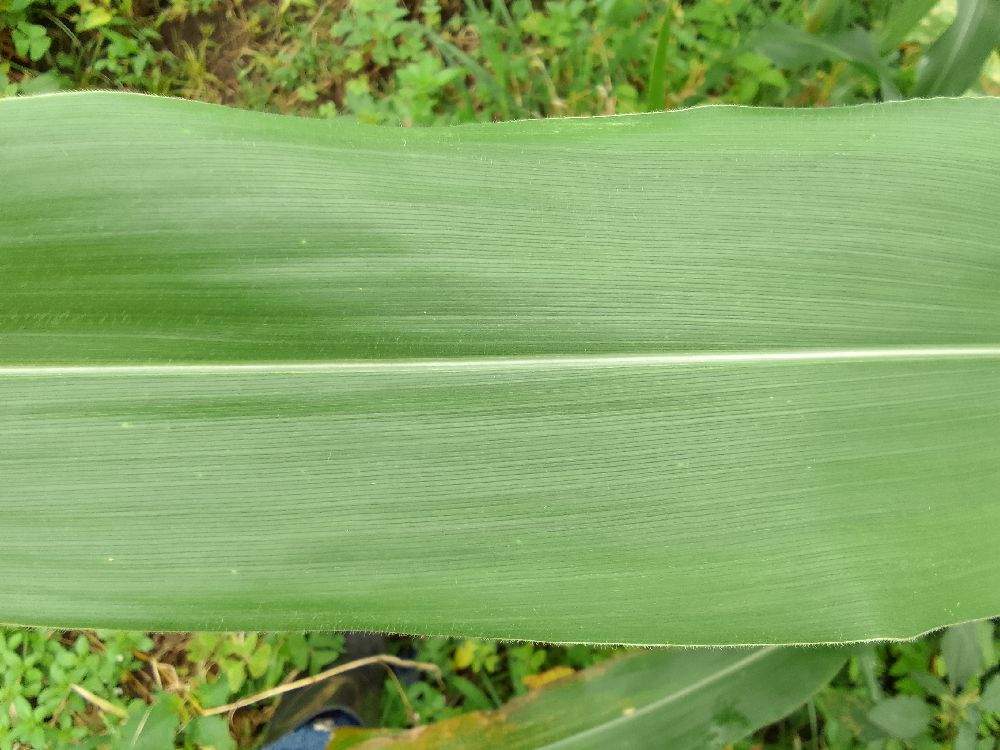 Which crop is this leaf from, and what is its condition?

maize, healthy
